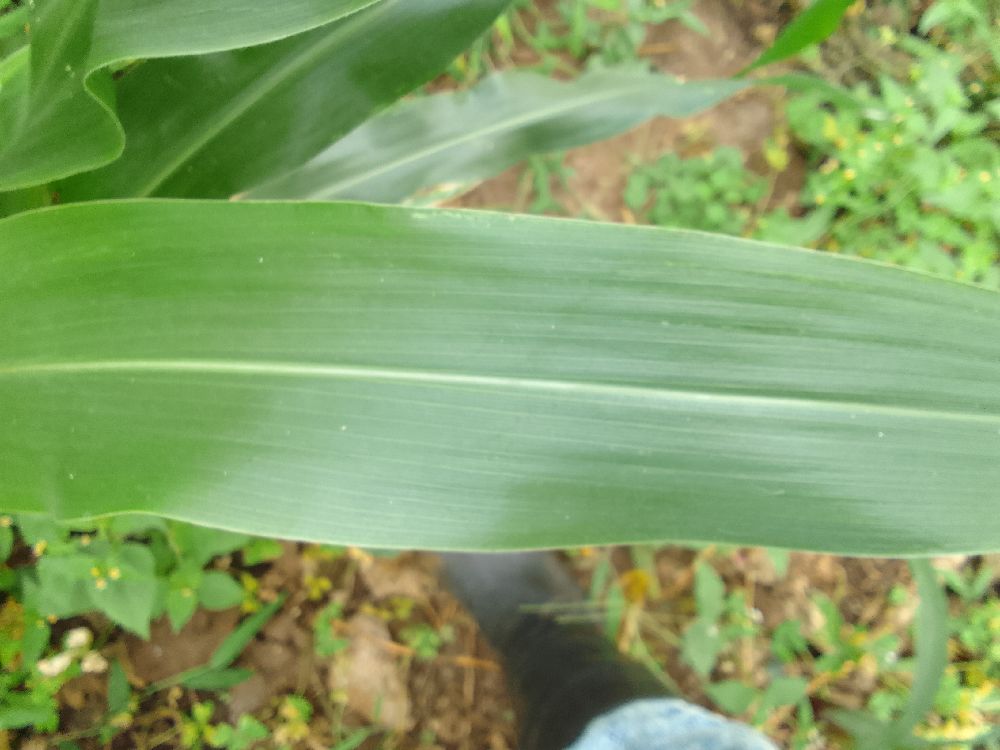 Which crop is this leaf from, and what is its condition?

maize, healthy
